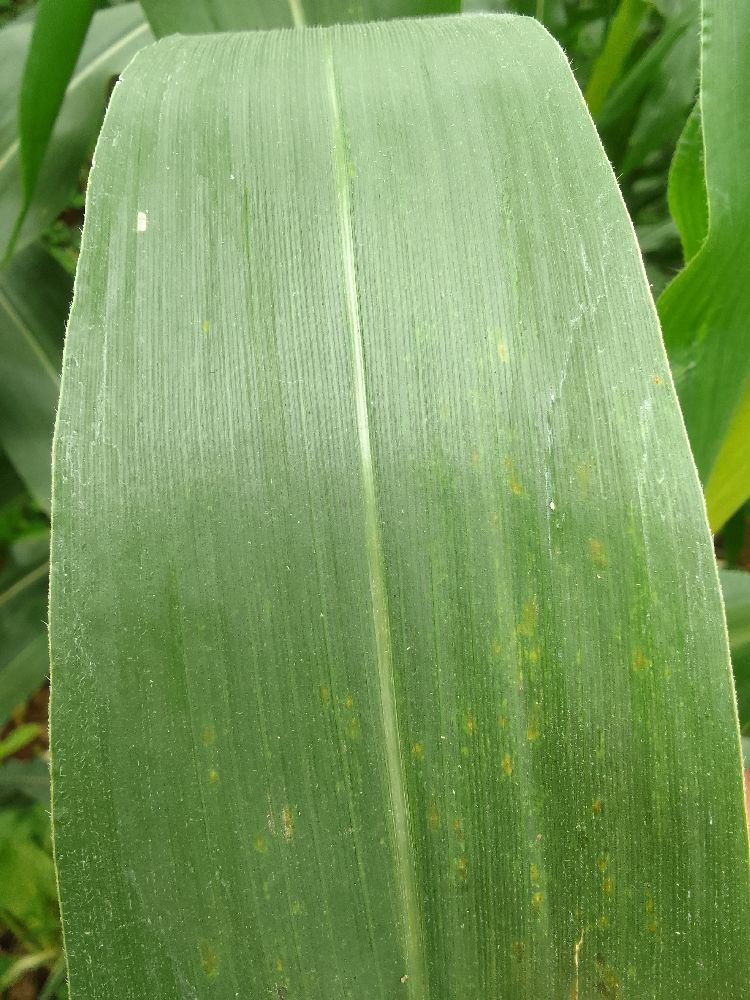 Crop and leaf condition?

maize, healthy
